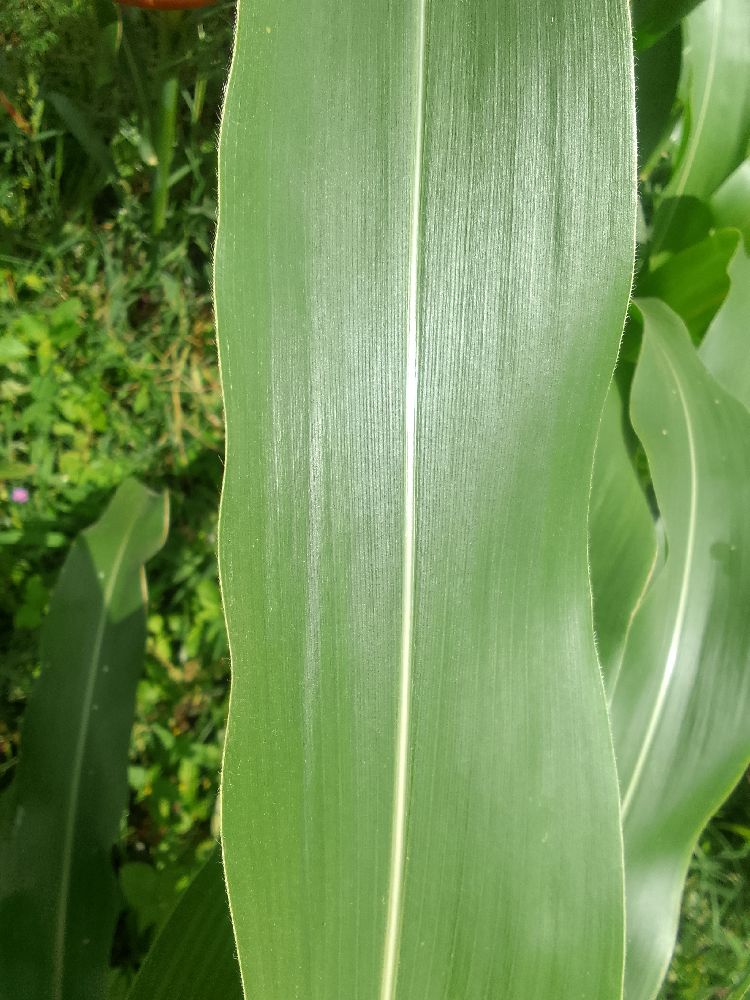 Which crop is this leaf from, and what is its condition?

maize, healthy
